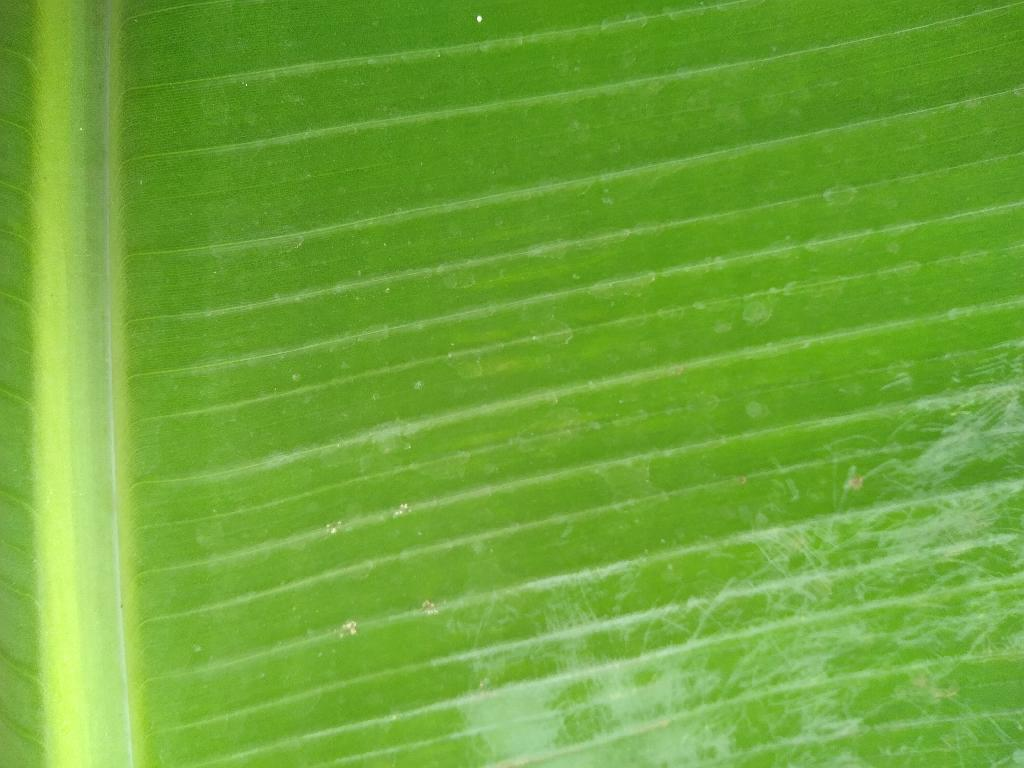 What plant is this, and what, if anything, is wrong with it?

banana, healthy
